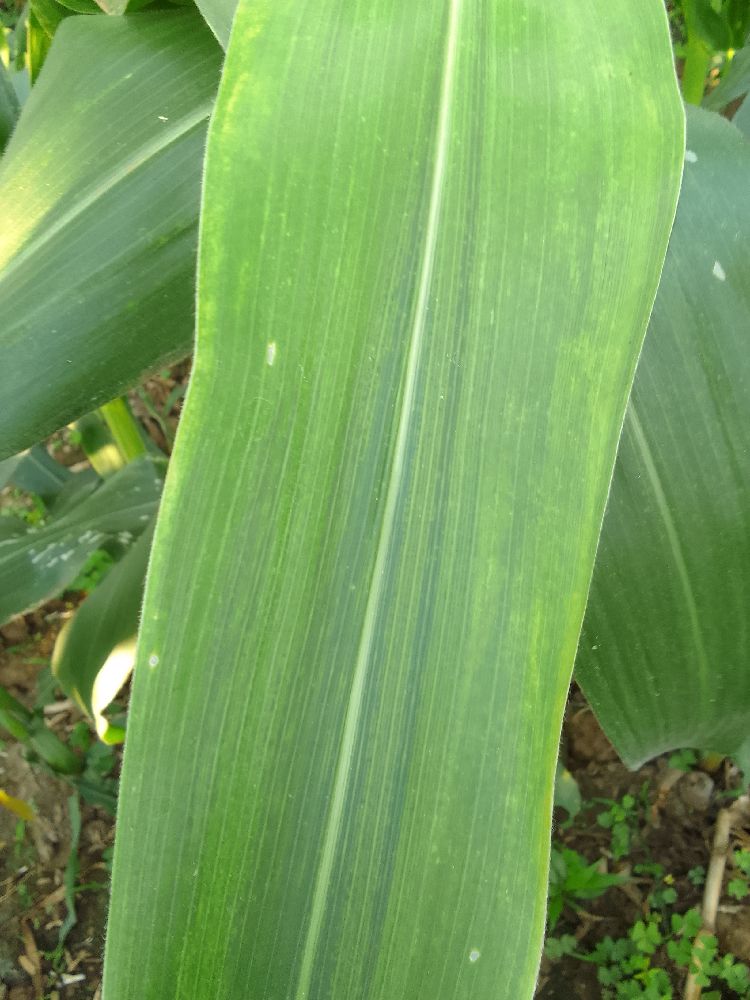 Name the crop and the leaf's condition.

maize, maize lethal necrosis
